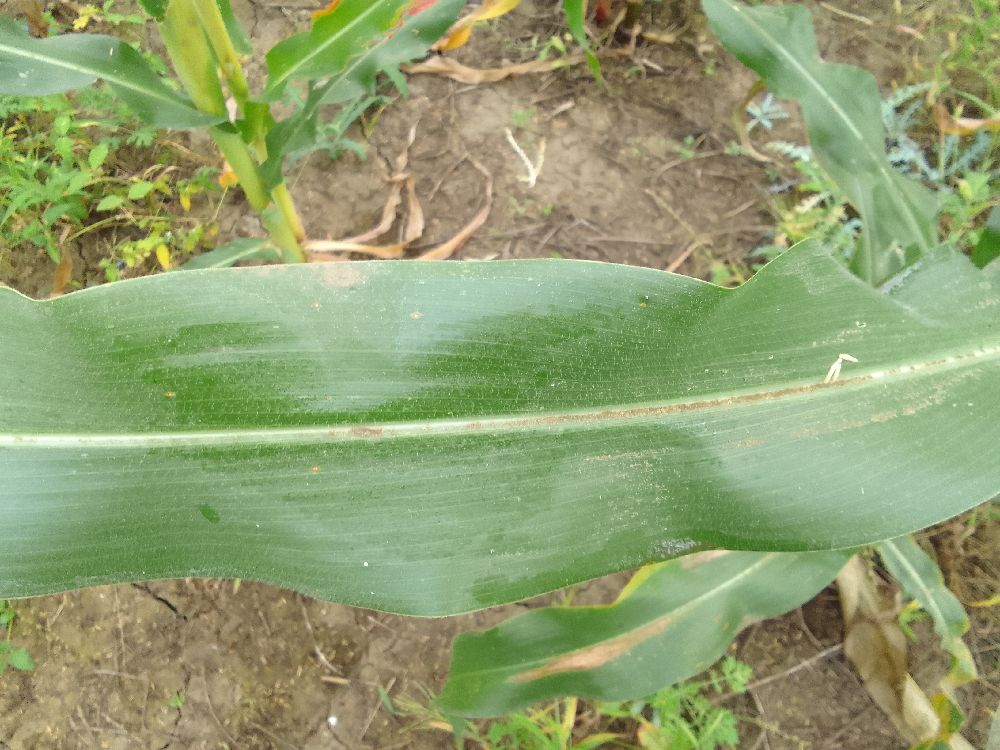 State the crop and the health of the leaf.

maize, healthy
